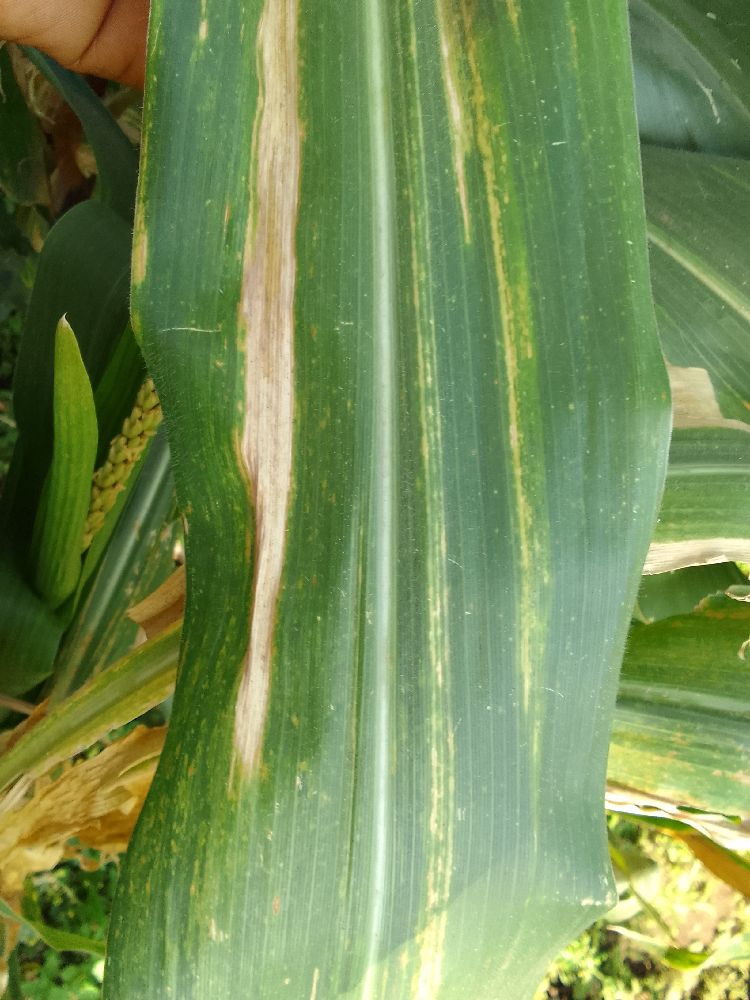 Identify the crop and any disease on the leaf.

maize, maize lethal necrosis
